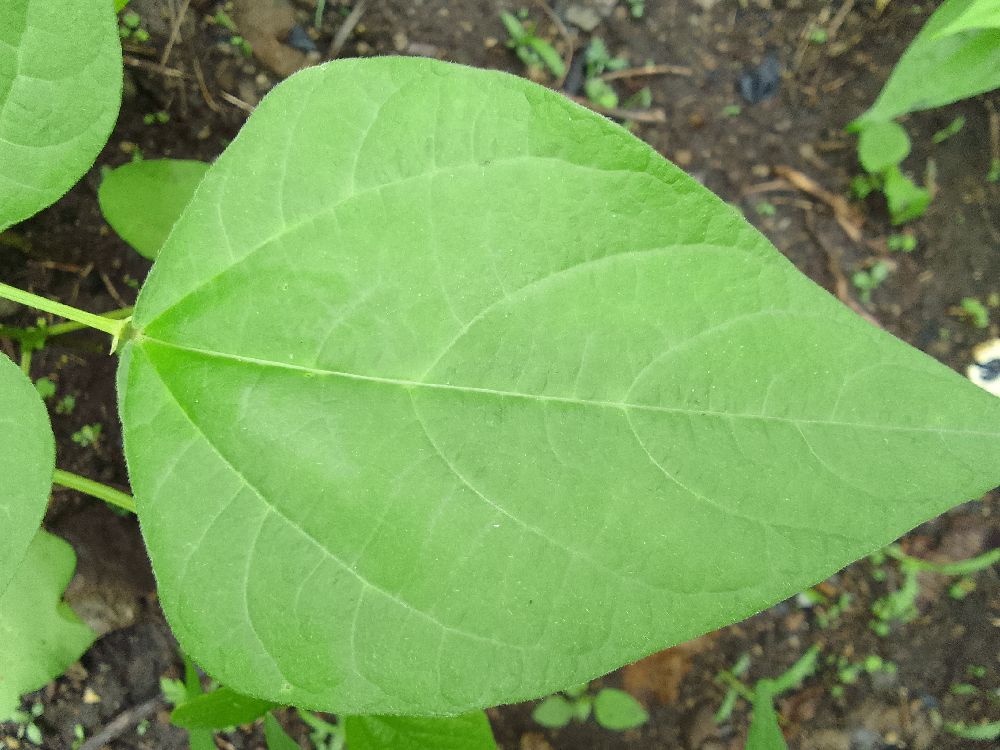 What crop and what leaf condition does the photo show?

common bean, healthy
